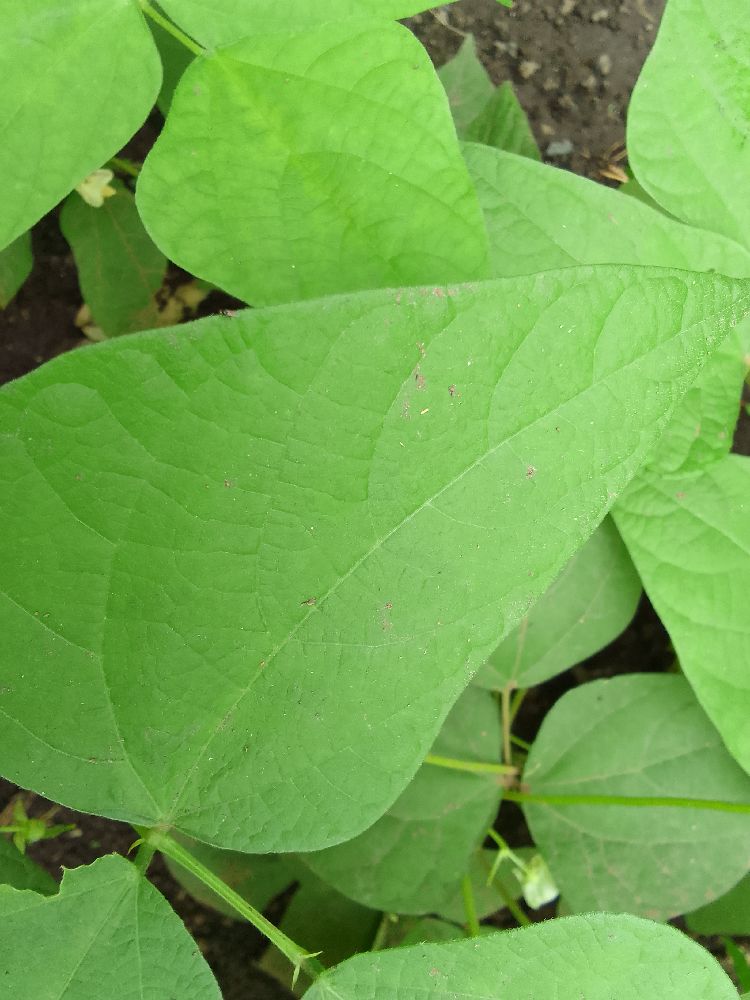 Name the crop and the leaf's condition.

common bean, healthy
